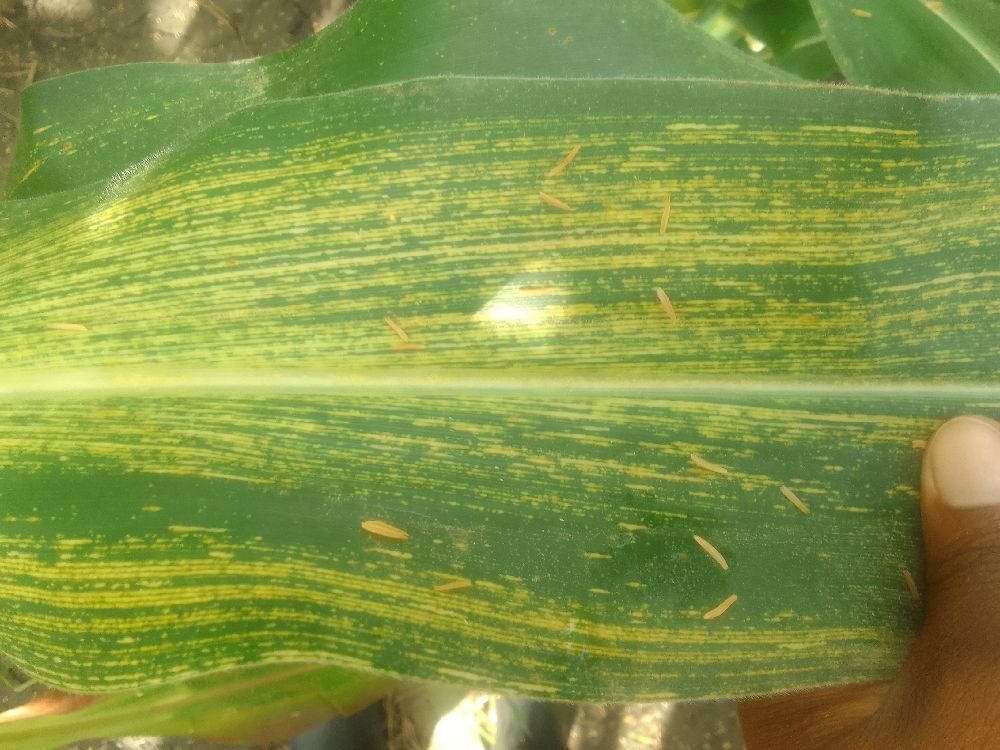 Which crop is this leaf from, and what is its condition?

maize, maize streak virus
